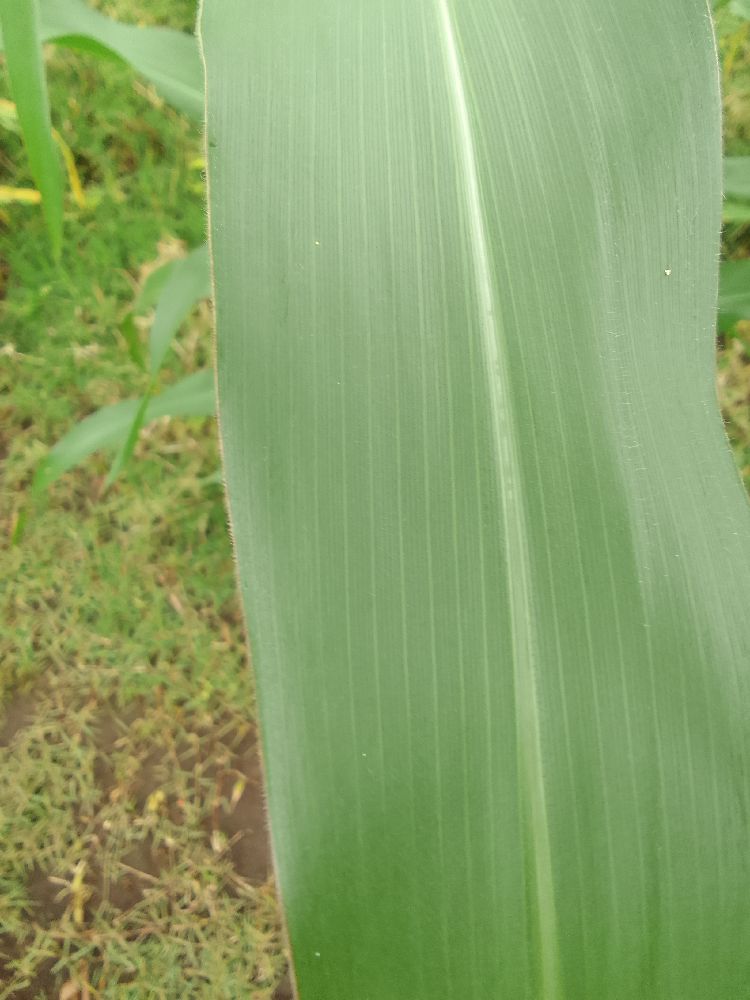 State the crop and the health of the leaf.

maize, healthy
